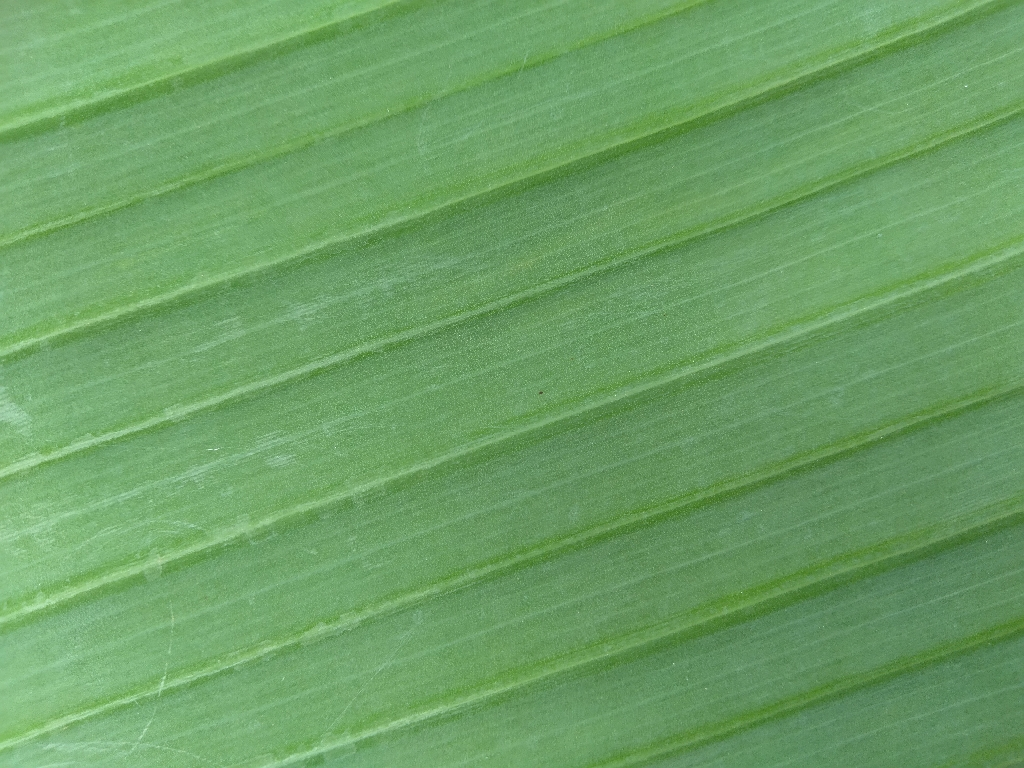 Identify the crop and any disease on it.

banana, healthy
